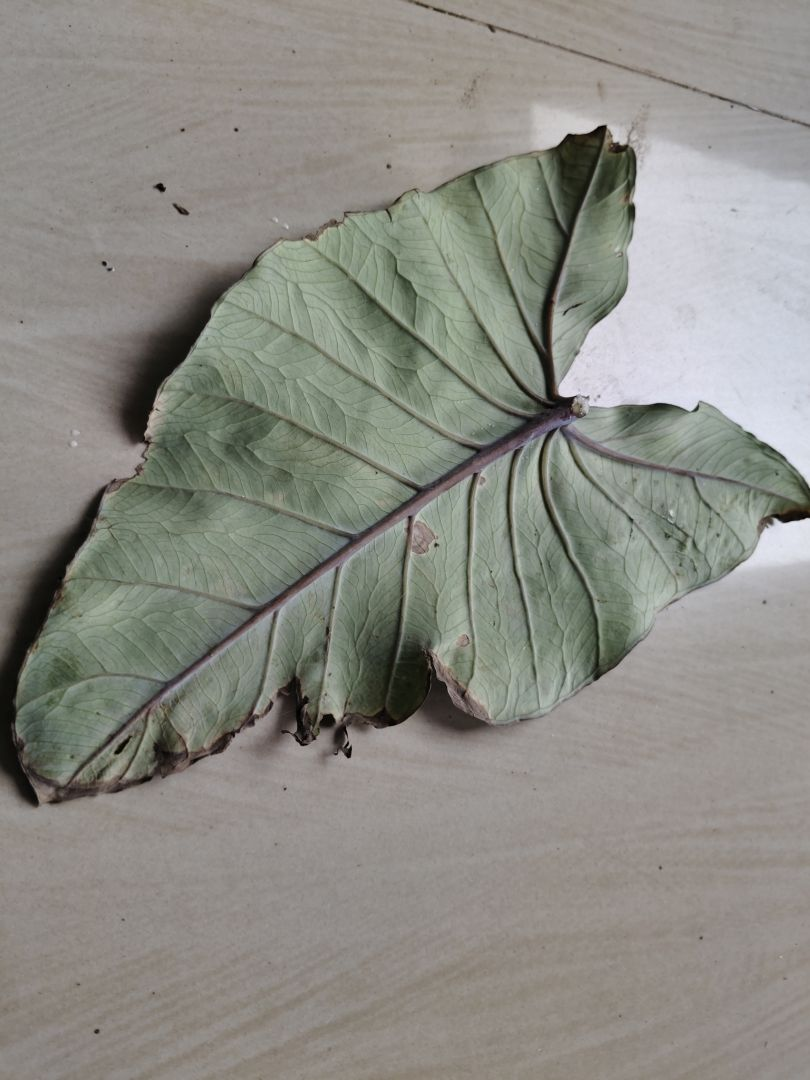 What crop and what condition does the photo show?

taro, leaf blight
